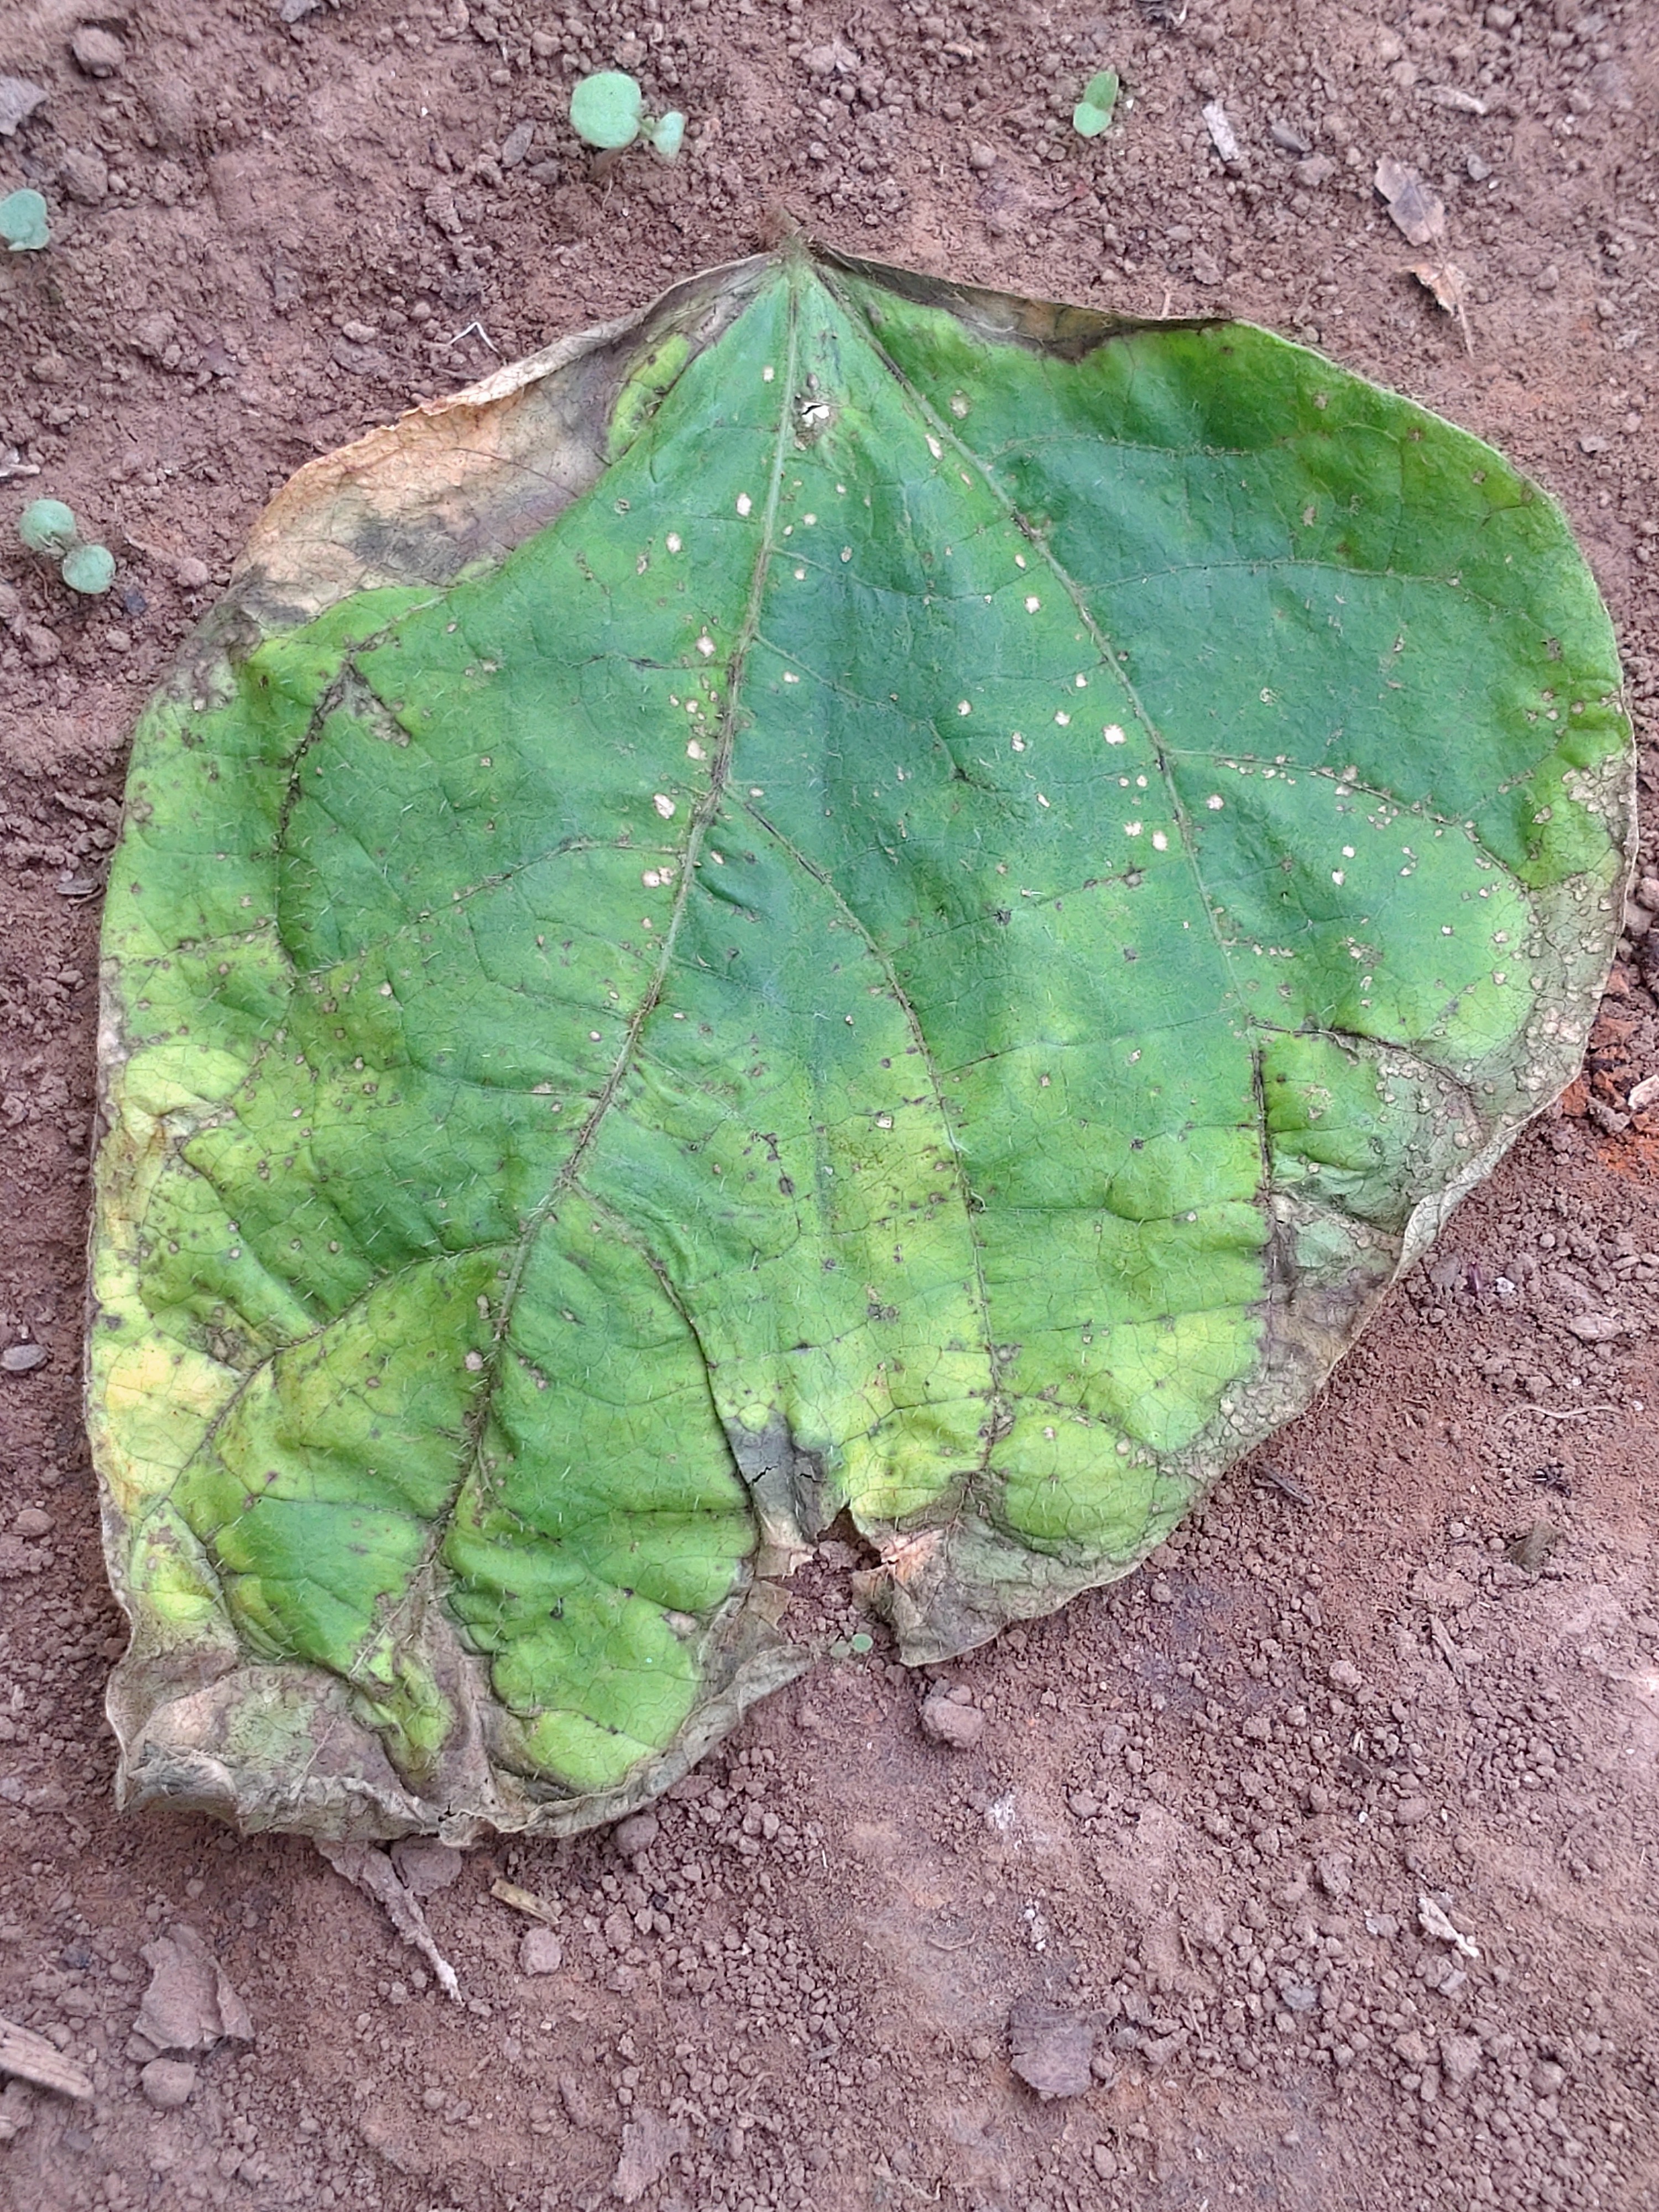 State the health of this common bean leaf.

anthracnose
